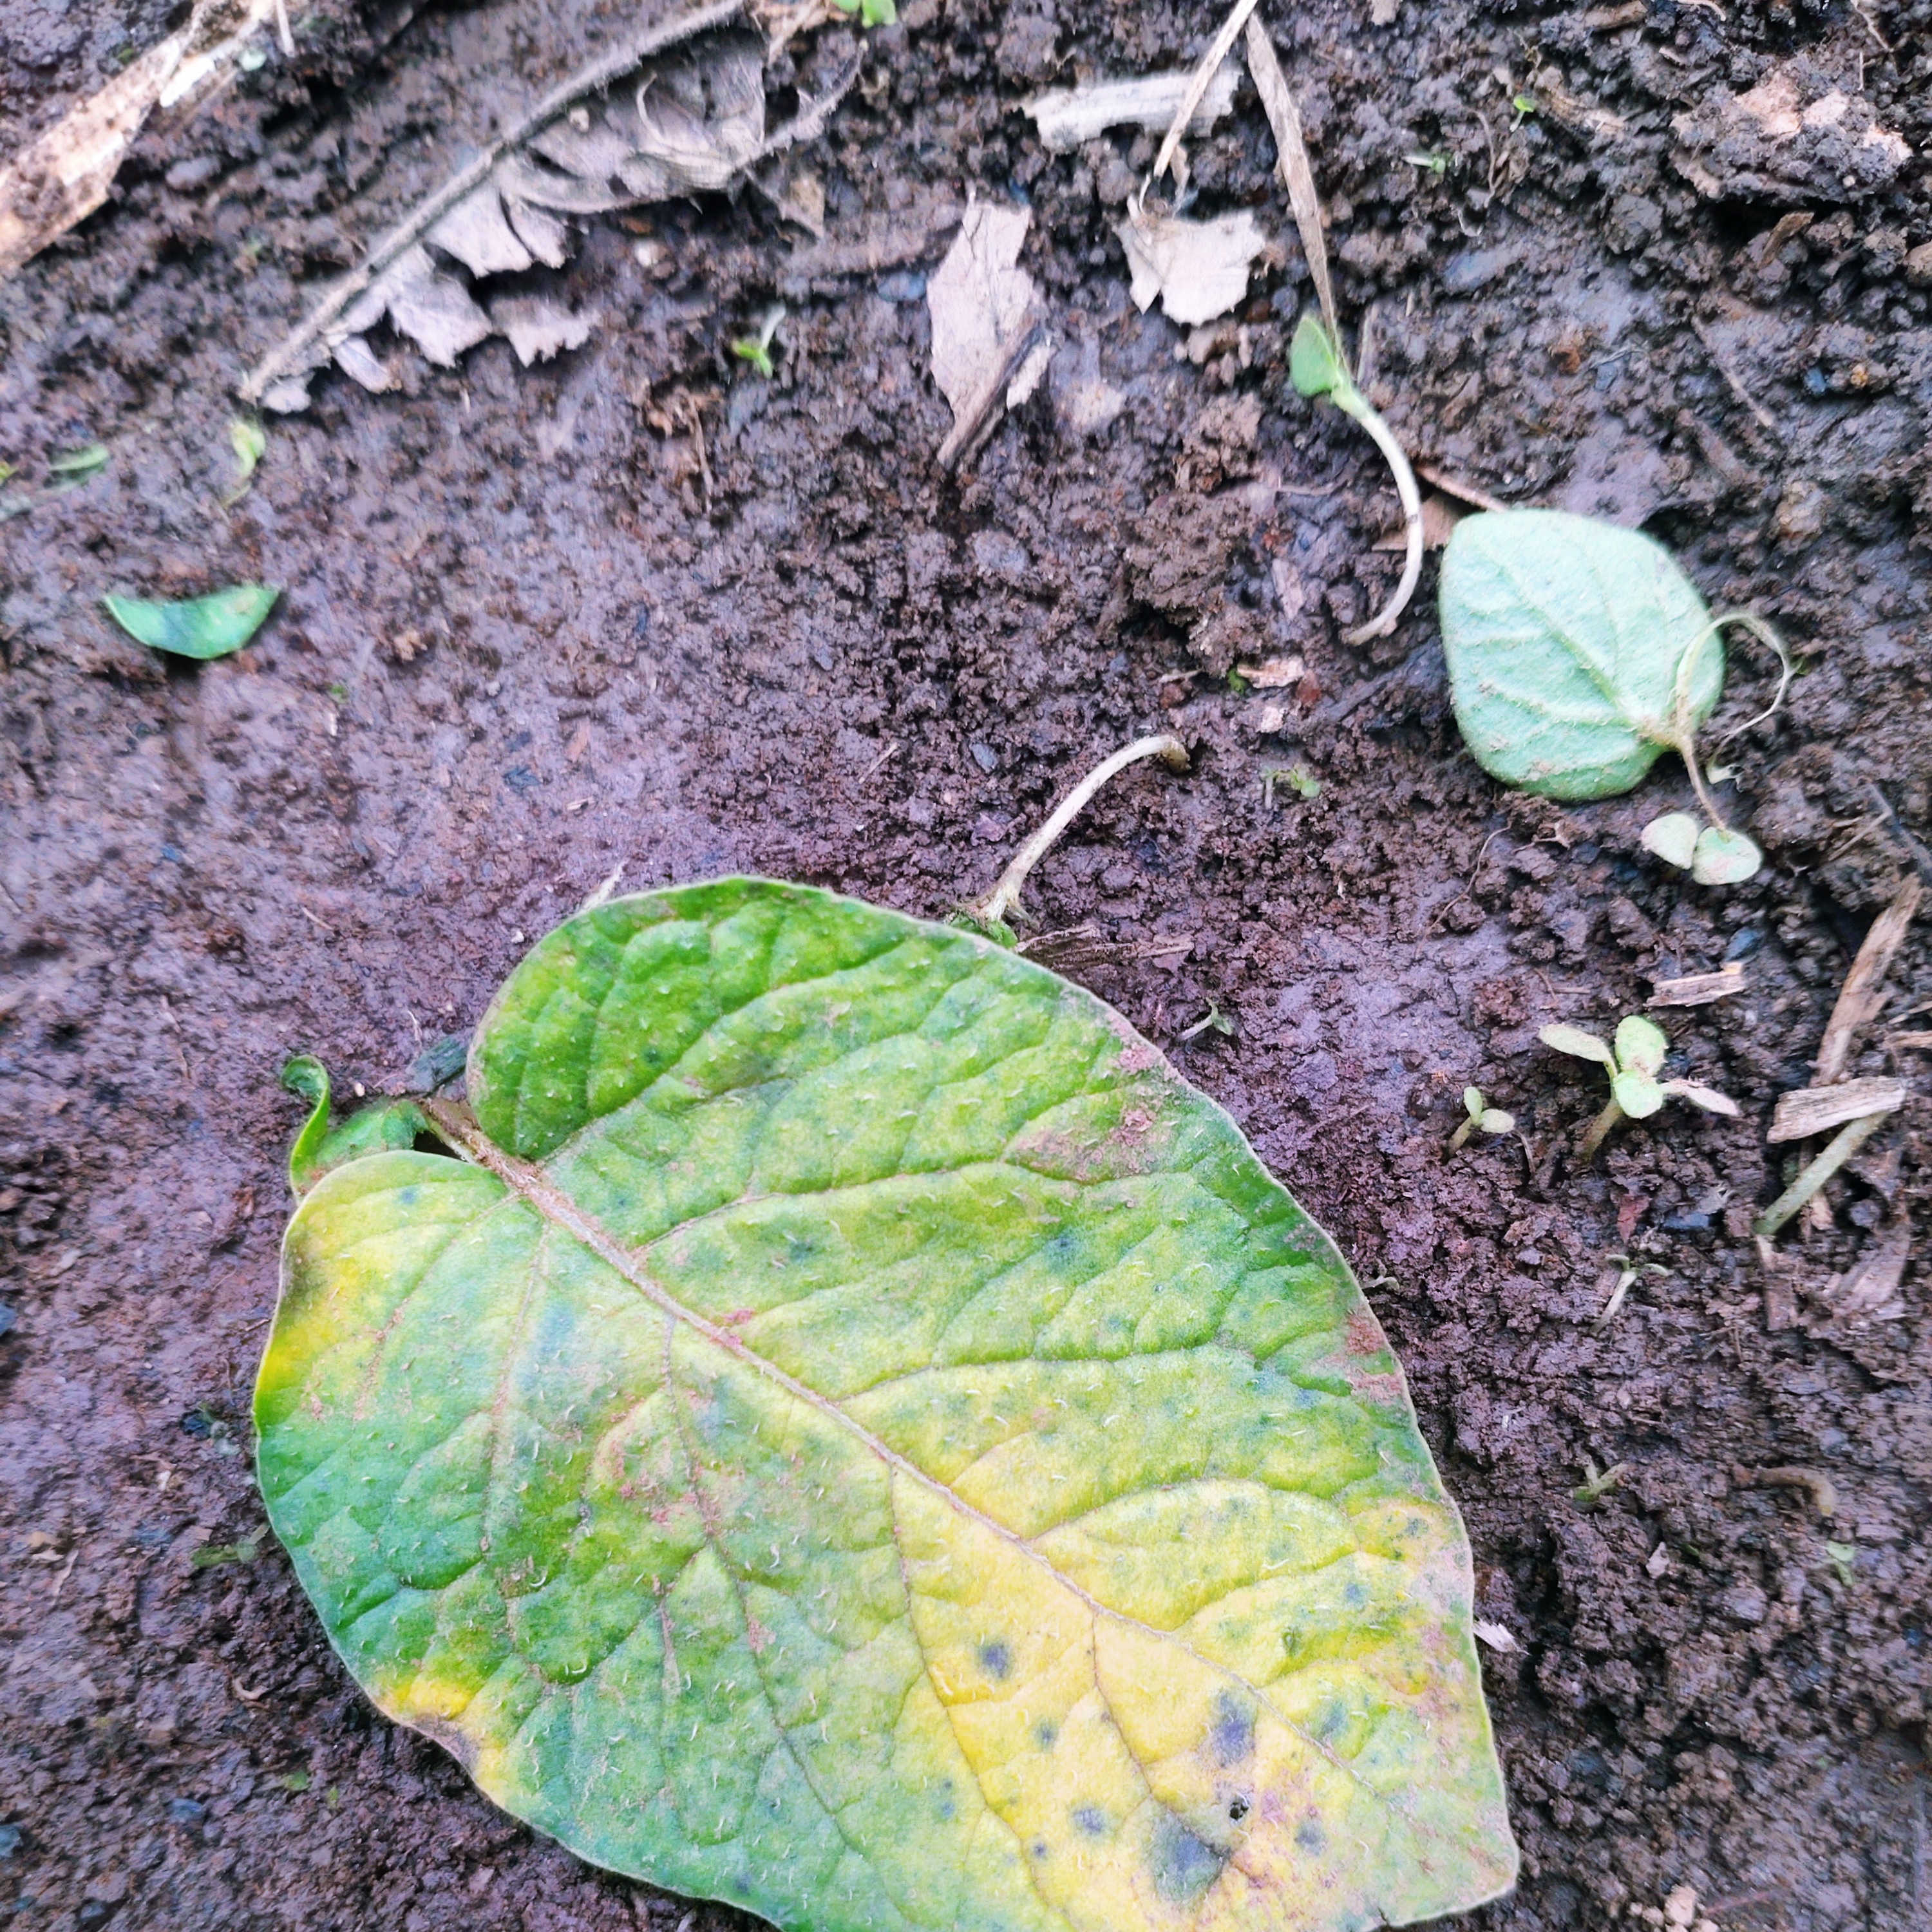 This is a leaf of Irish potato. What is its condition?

late blight
